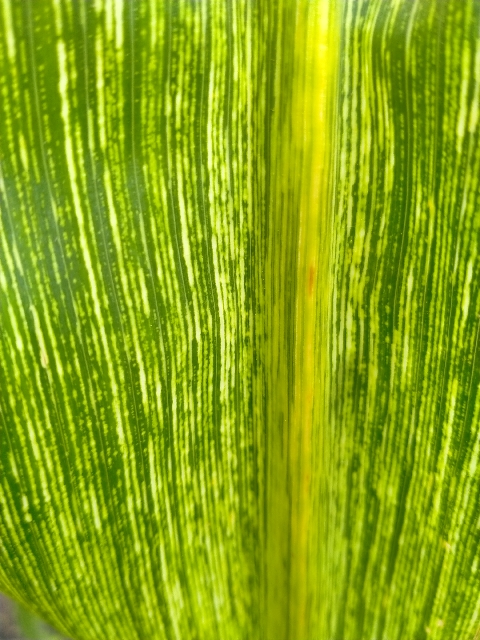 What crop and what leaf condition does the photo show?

maize, maize streak virus
